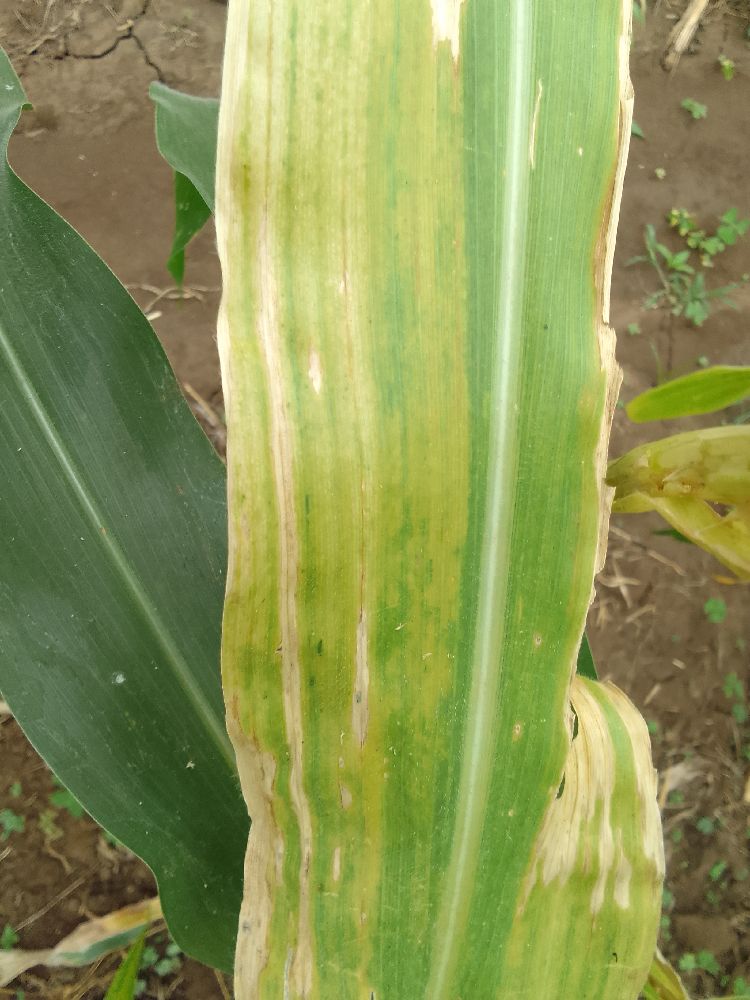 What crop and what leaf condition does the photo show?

maize, maize lethal necrosis
